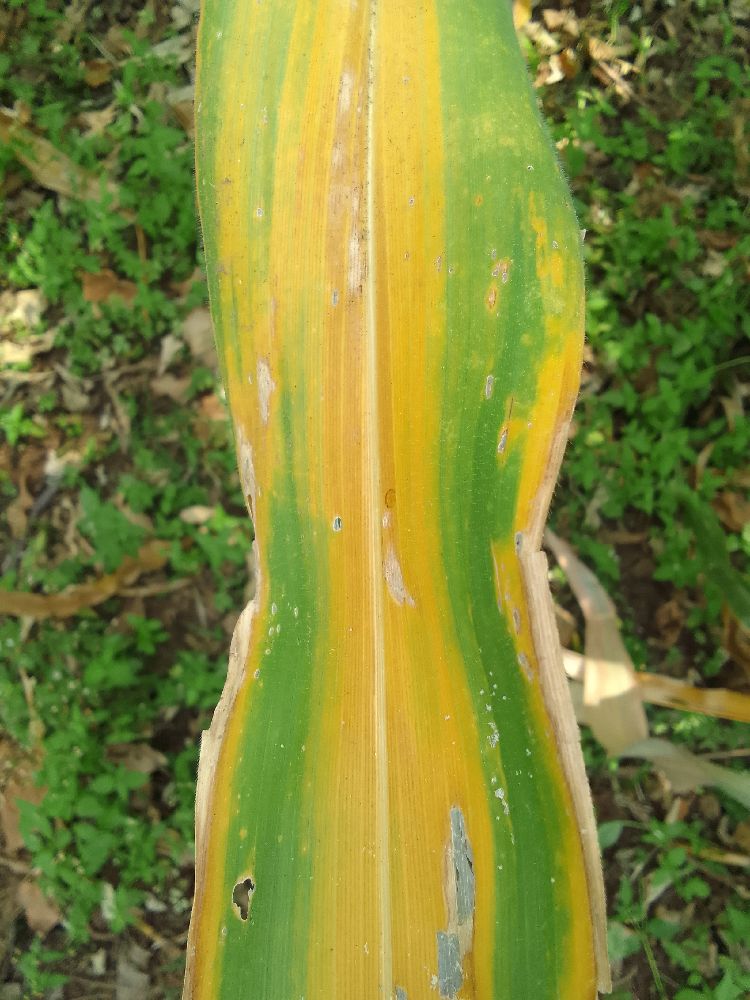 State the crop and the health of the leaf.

maize, maize lethal necrosis
